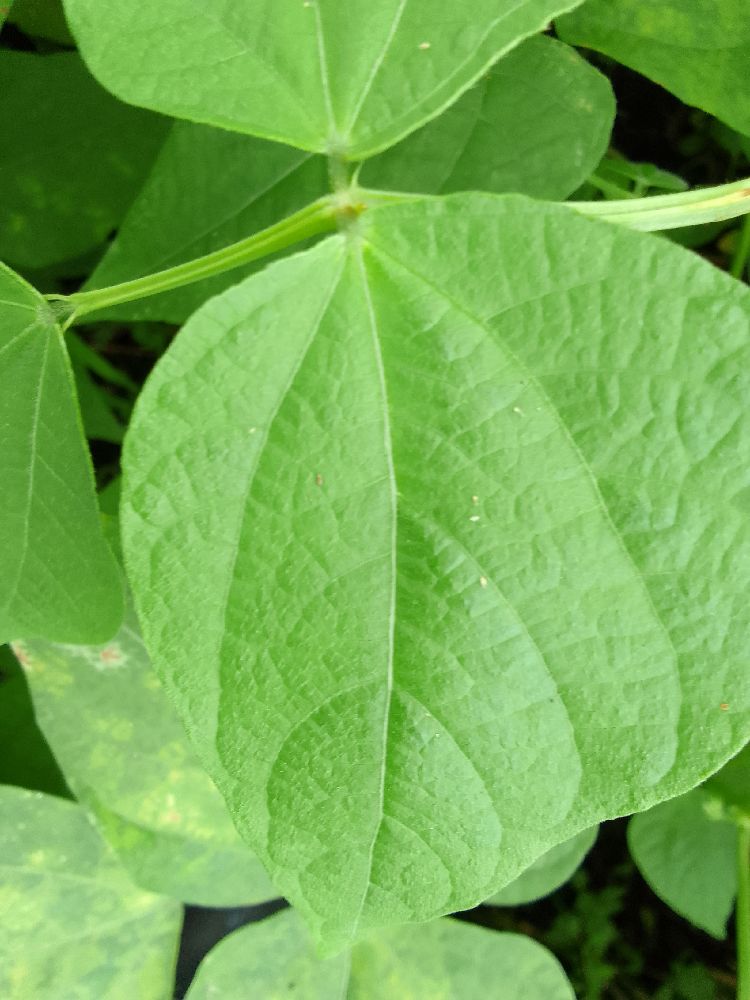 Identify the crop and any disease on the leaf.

common bean, healthy
